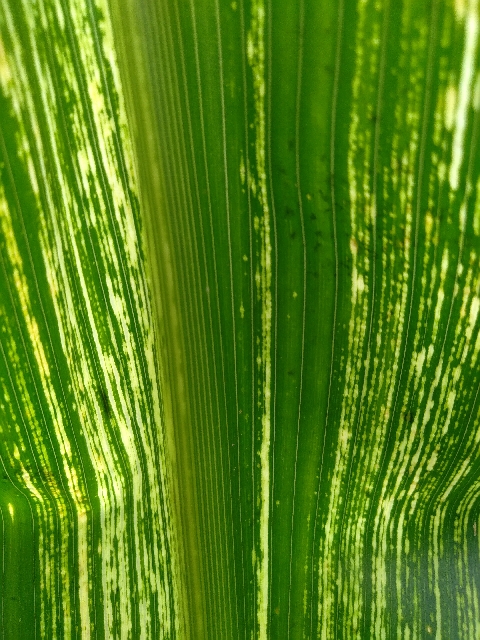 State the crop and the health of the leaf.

maize, maize streak virus
